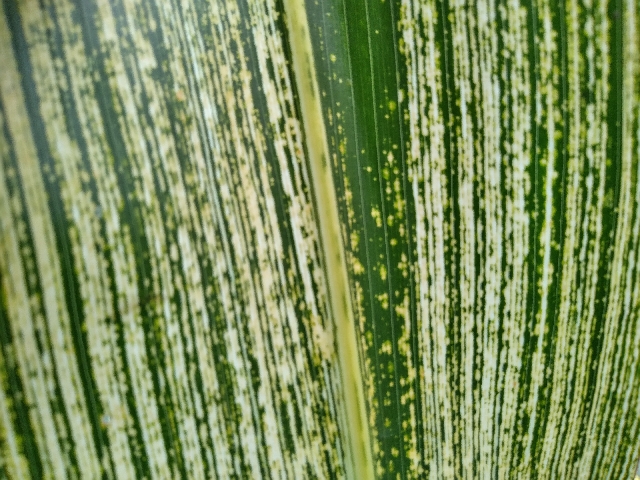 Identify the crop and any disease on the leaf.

maize, maize streak virus
